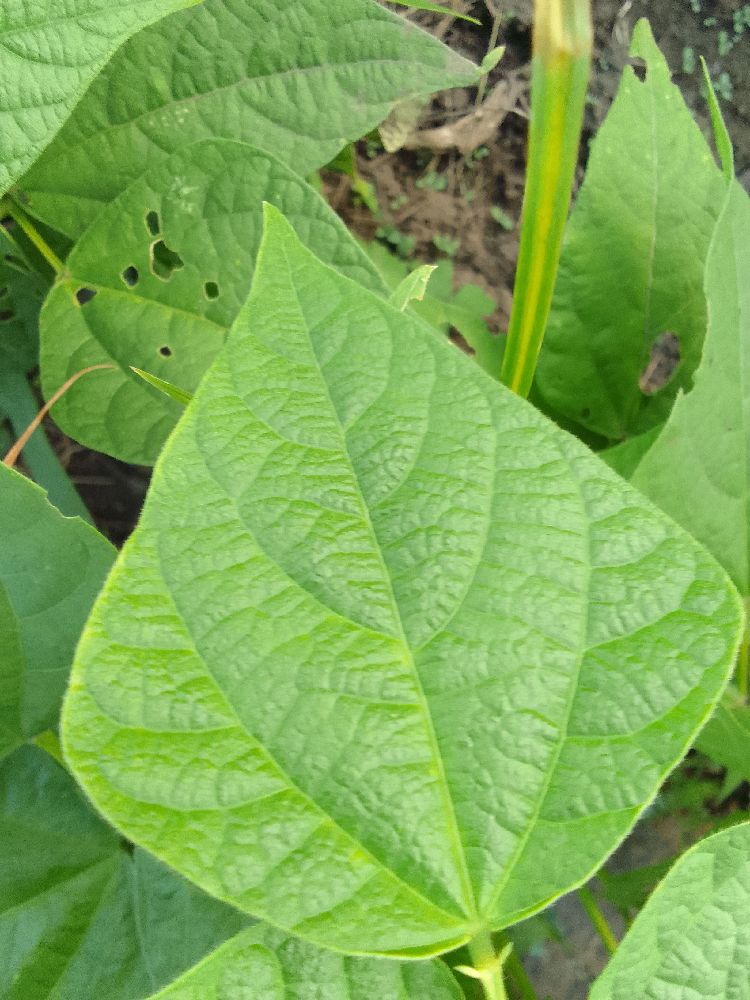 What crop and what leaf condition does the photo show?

common bean, healthy
